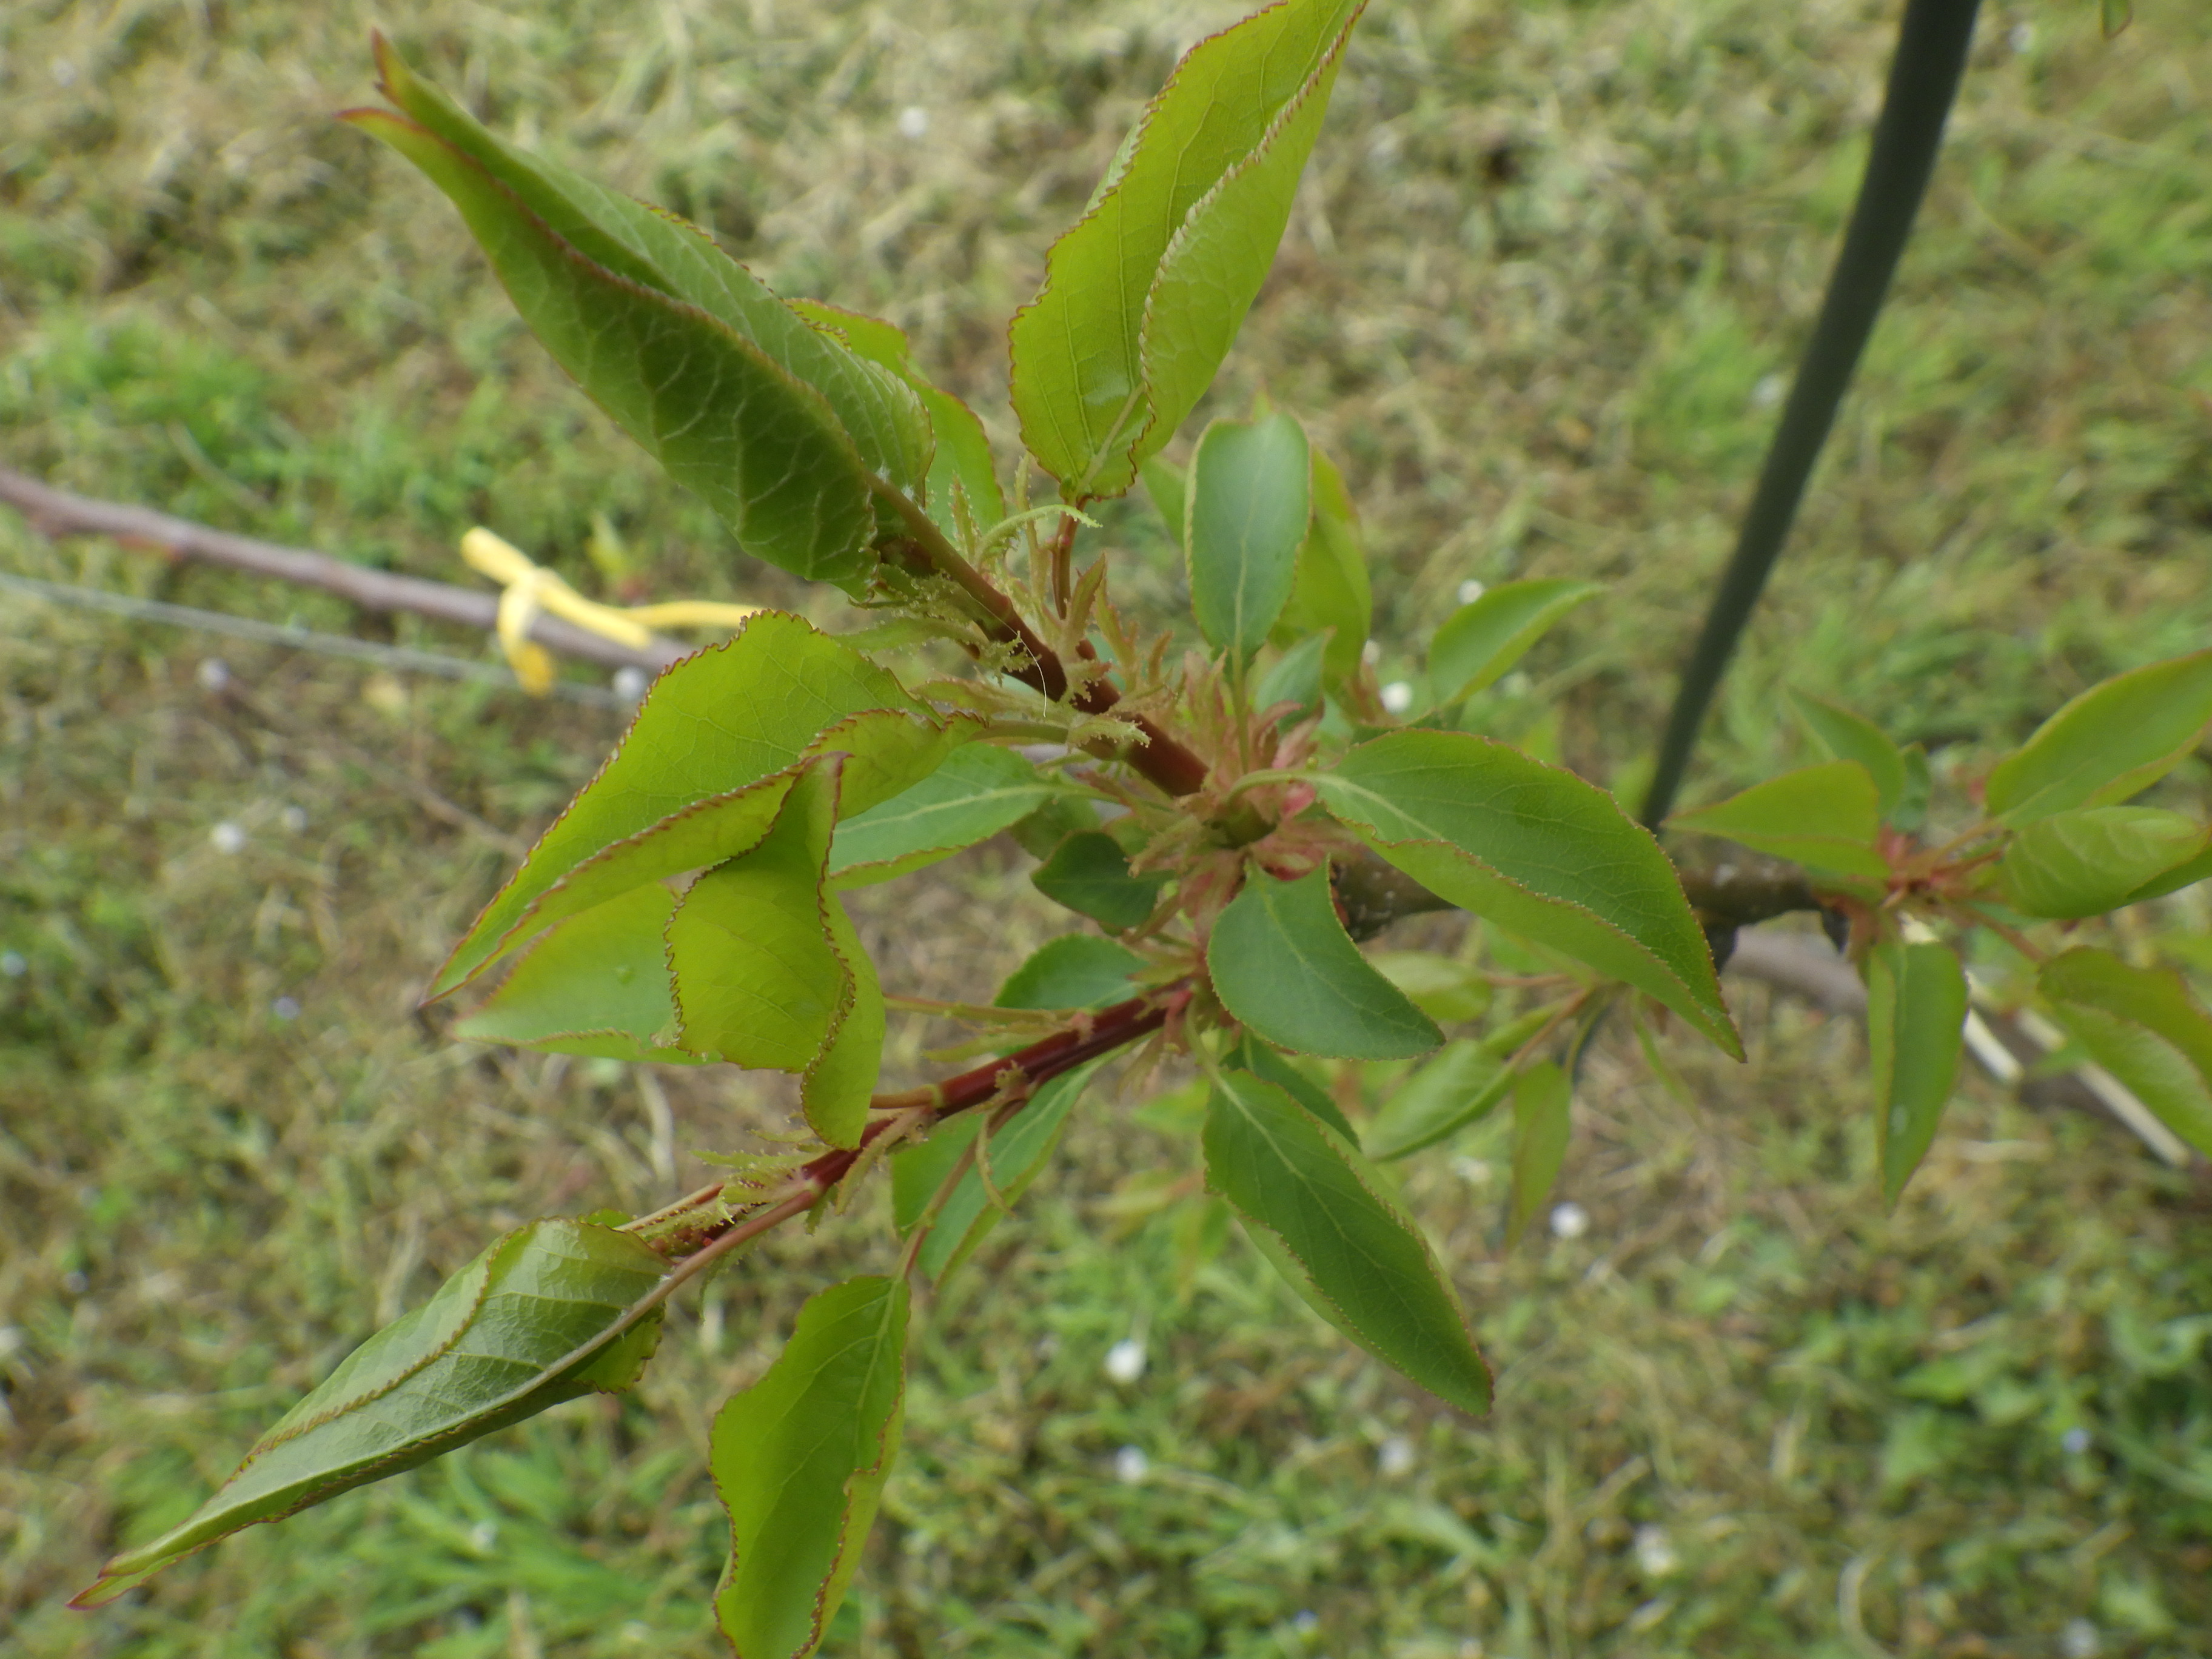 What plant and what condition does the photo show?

apricot, healthy
